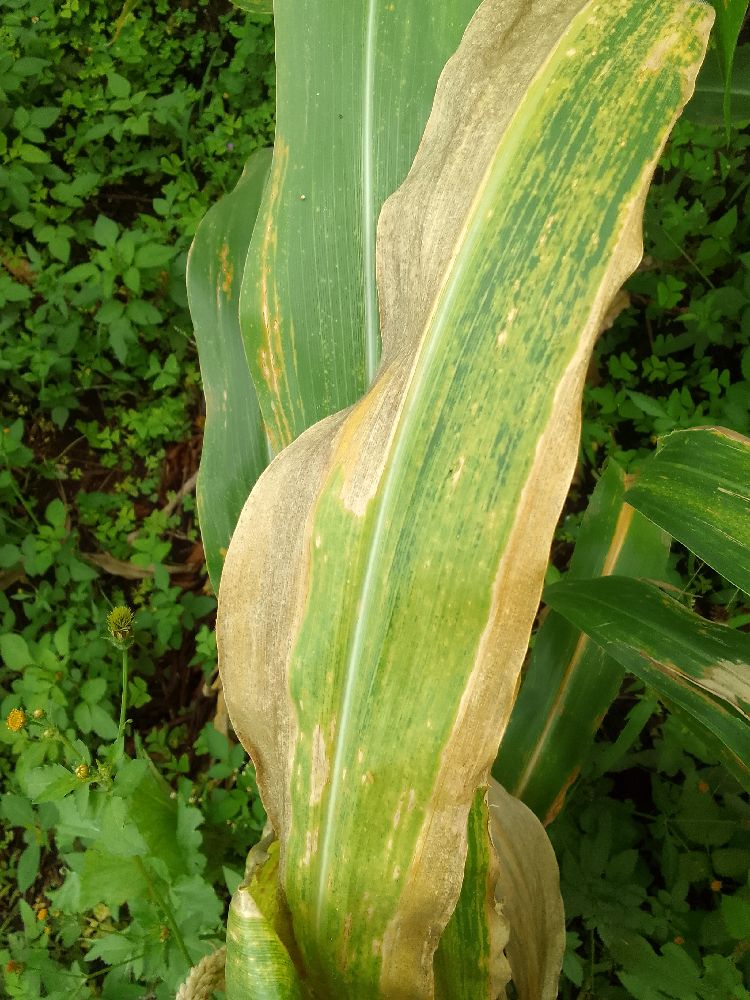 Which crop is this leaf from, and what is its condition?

maize, maize lethal necrosis
